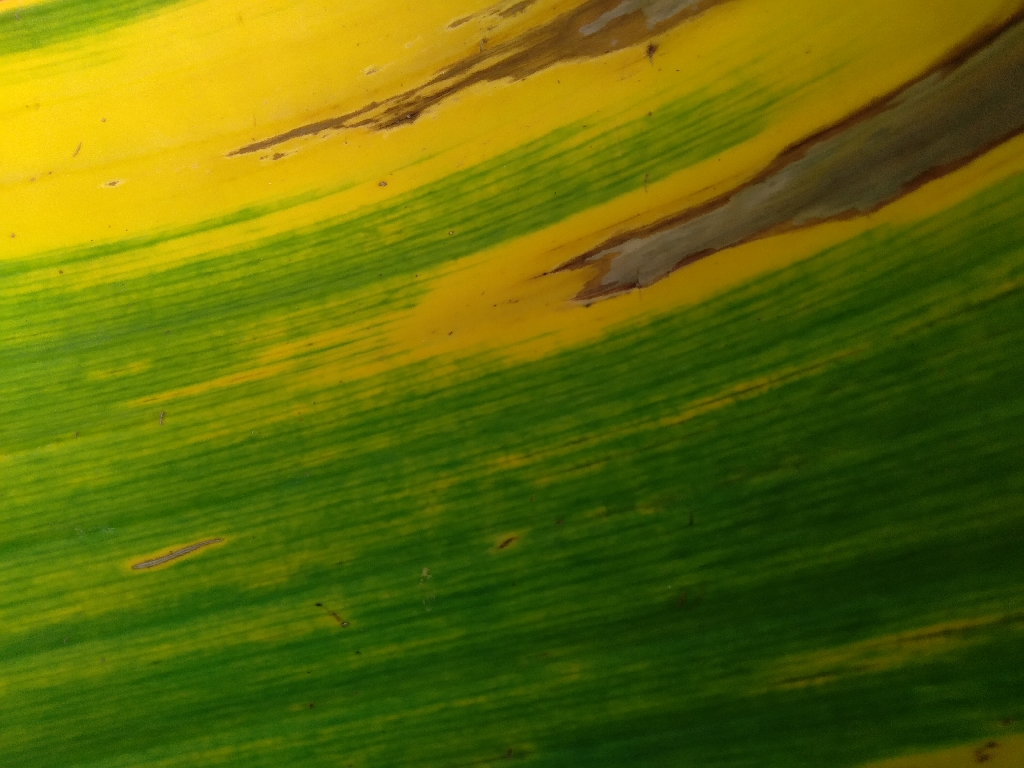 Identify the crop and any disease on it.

banana, fusarium wilt race 1
